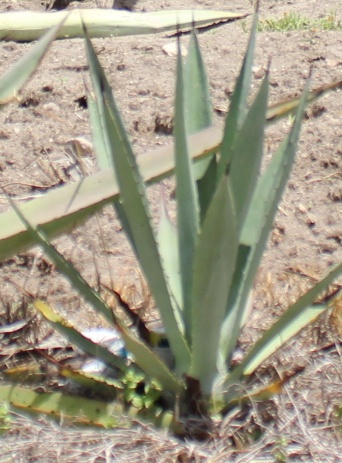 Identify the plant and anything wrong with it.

agave, small
